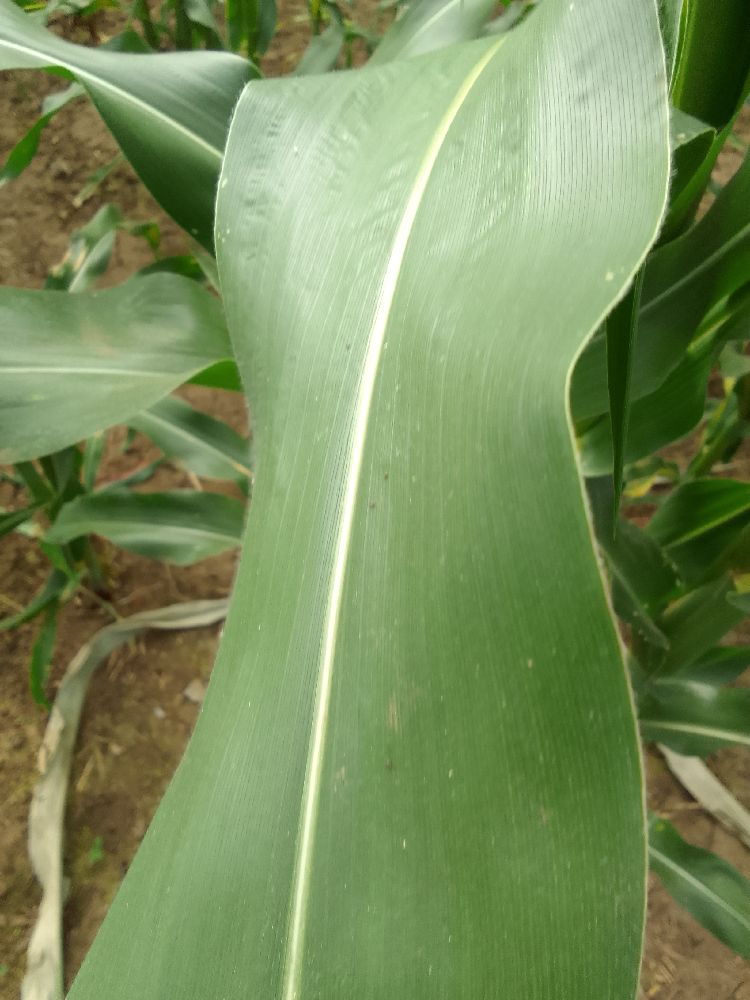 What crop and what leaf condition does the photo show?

maize, healthy
